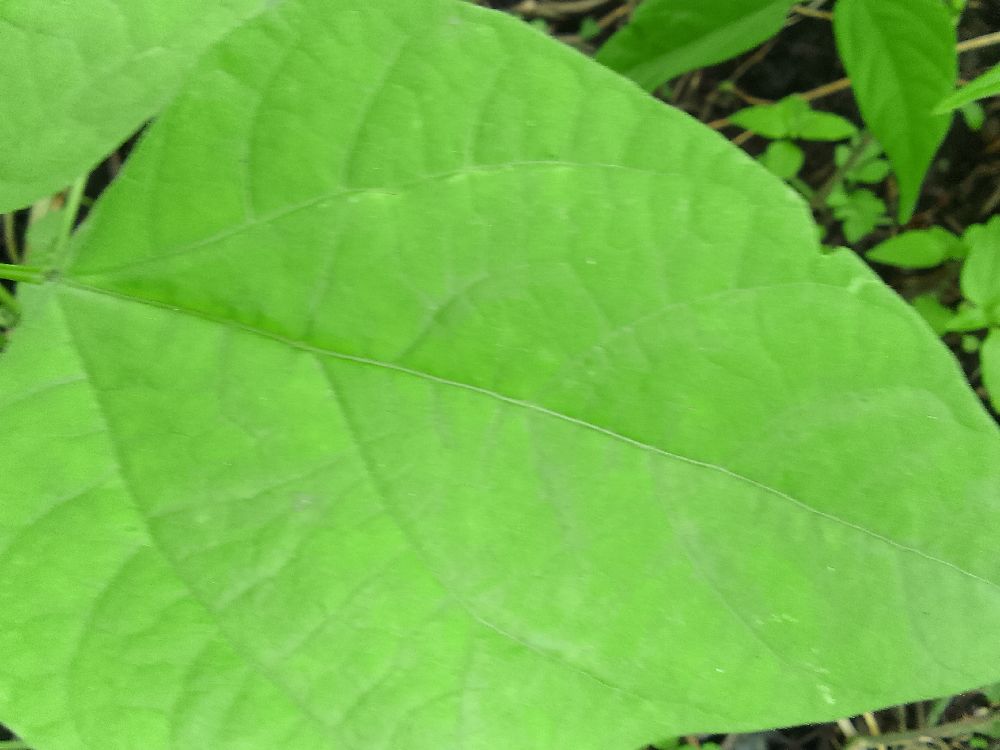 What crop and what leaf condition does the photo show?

common bean, healthy
